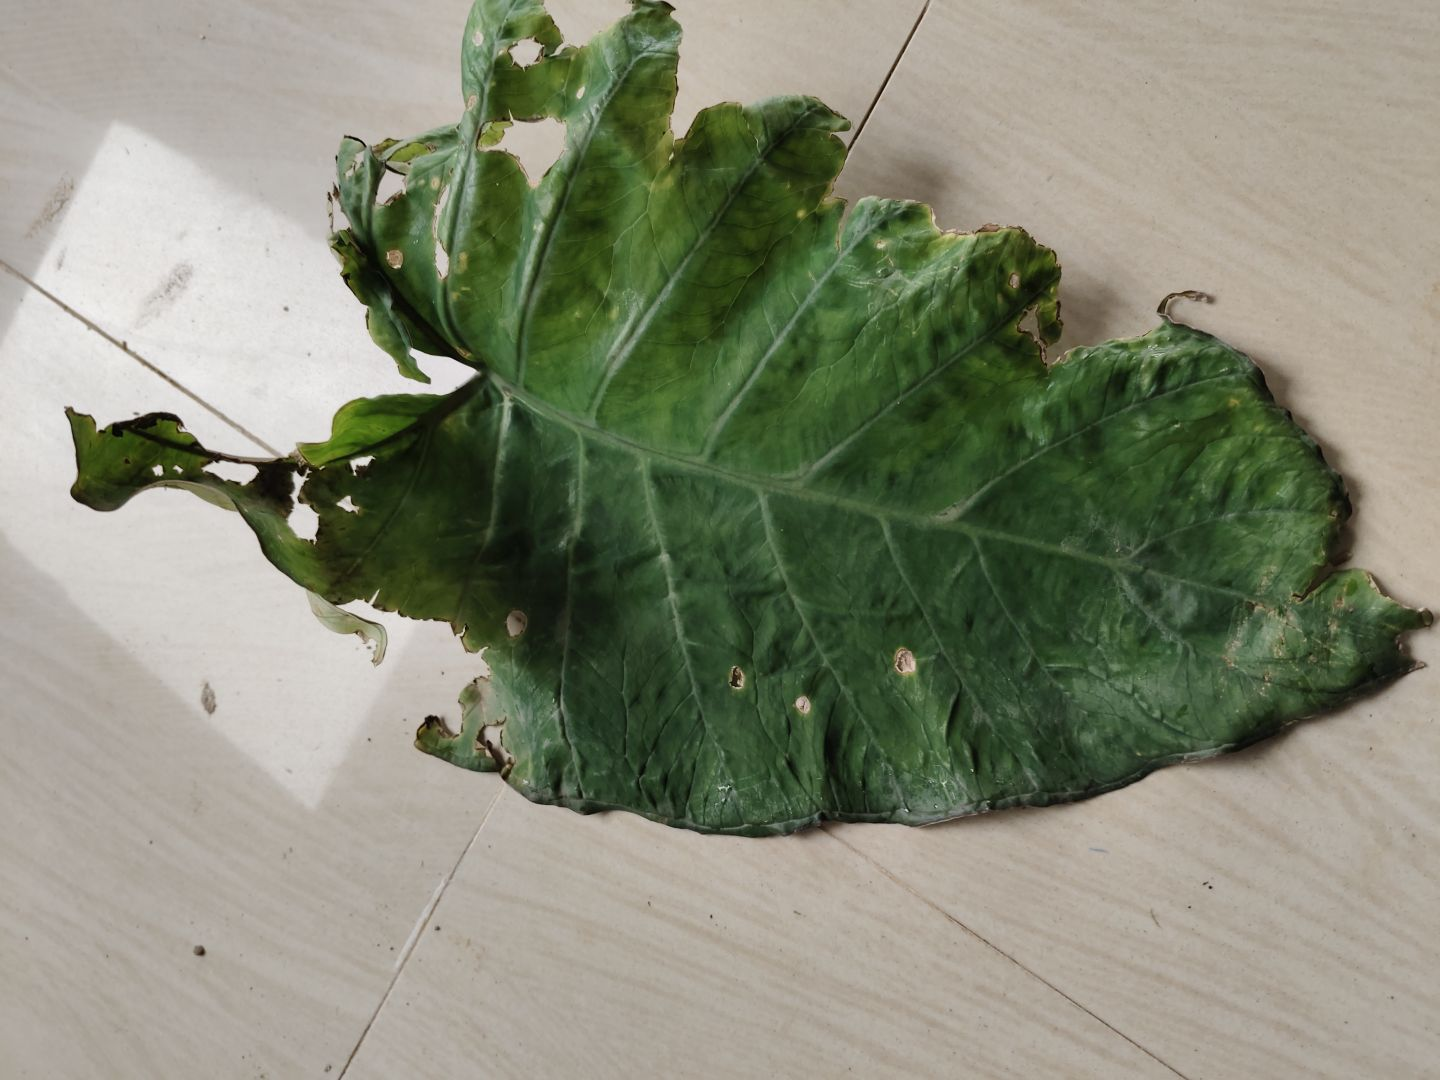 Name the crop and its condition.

taro, leaf blight
